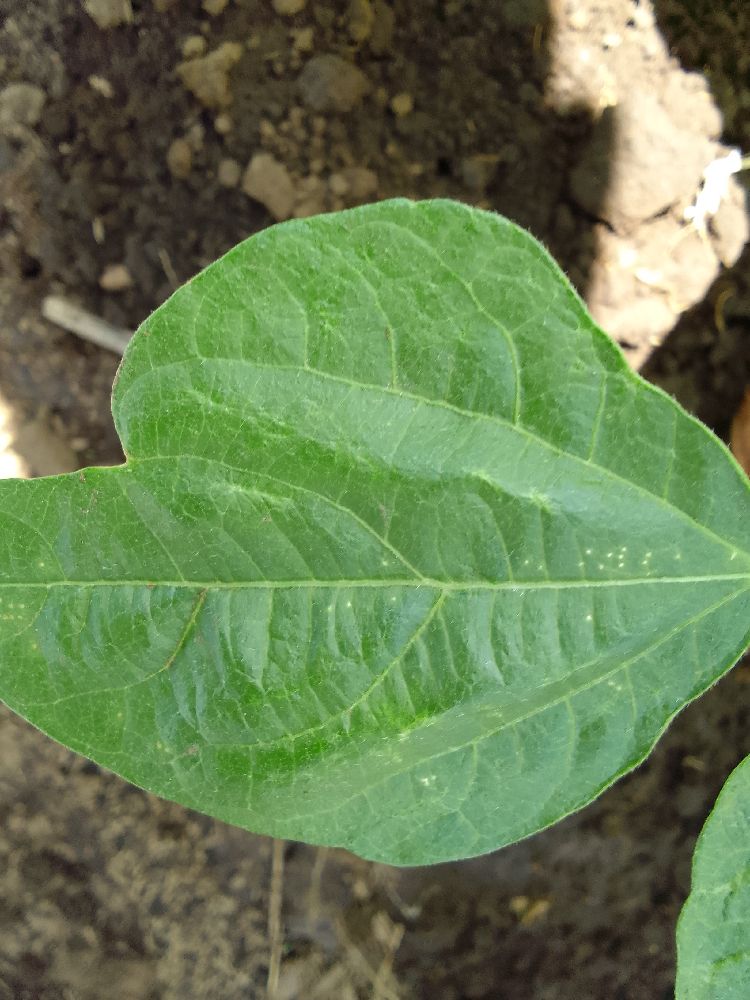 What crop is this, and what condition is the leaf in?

common bean, healthy
